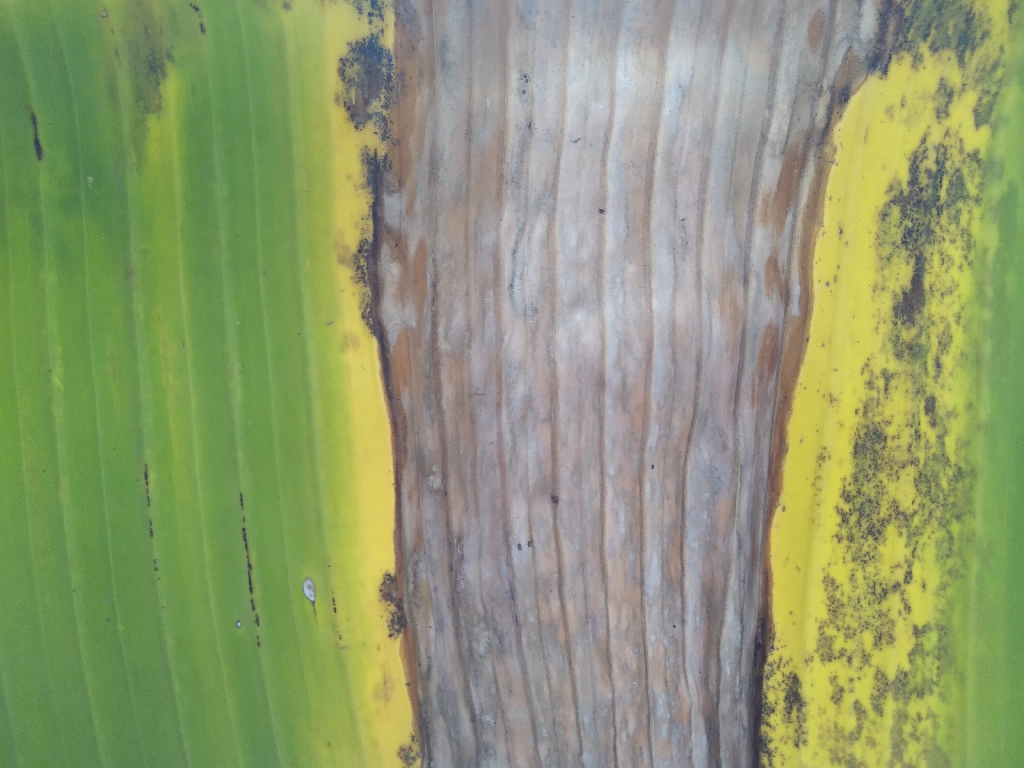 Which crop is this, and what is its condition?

banana, black sigatoka
